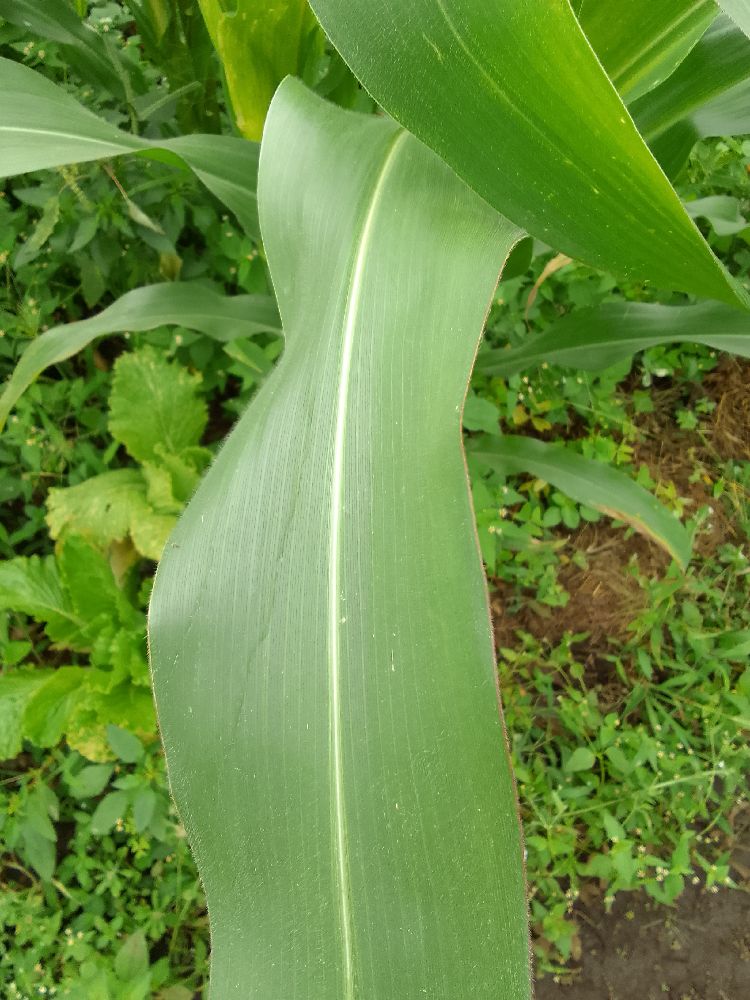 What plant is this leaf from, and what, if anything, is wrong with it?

maize, healthy
